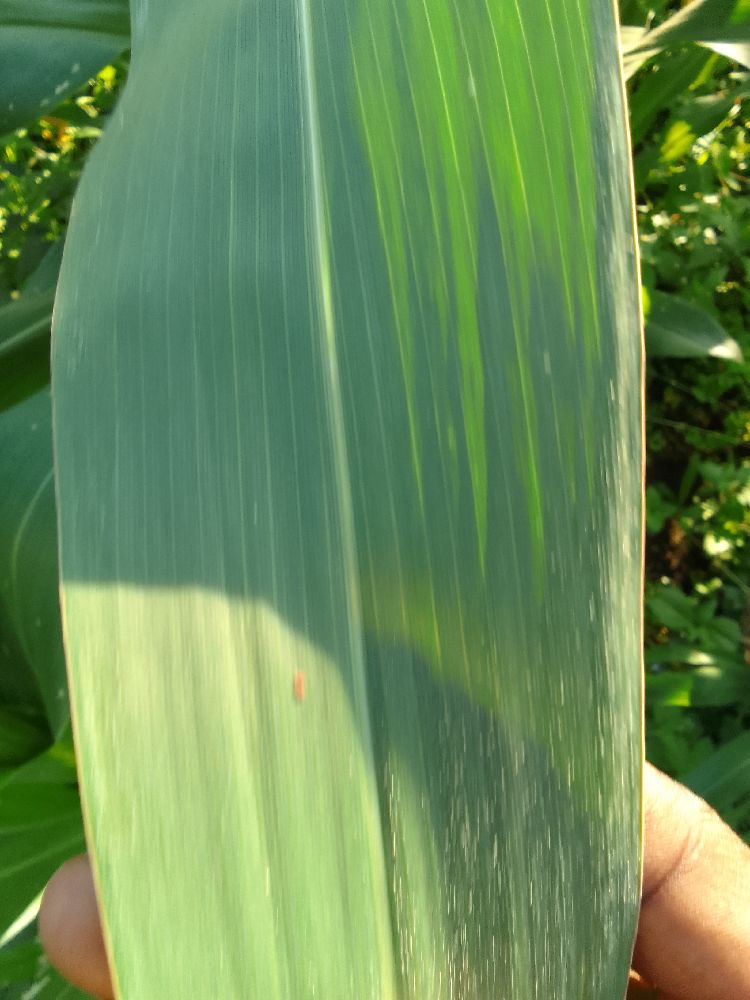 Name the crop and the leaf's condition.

maize, healthy
